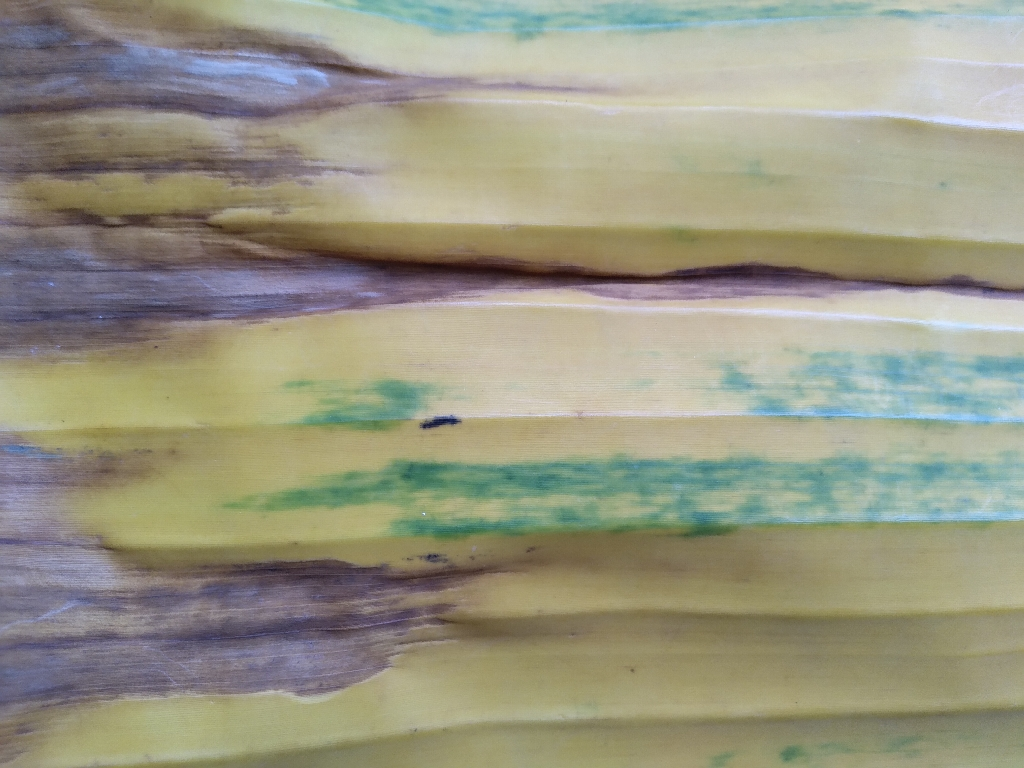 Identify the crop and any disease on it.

banana, fusarium wilt race 1
